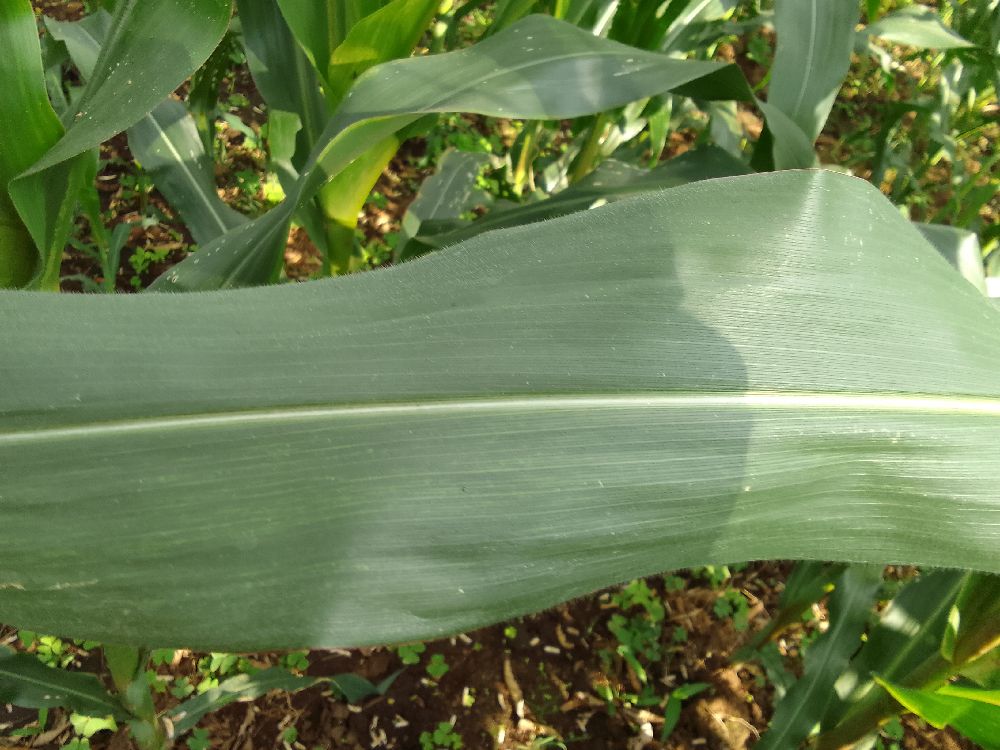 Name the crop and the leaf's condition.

maize, healthy
